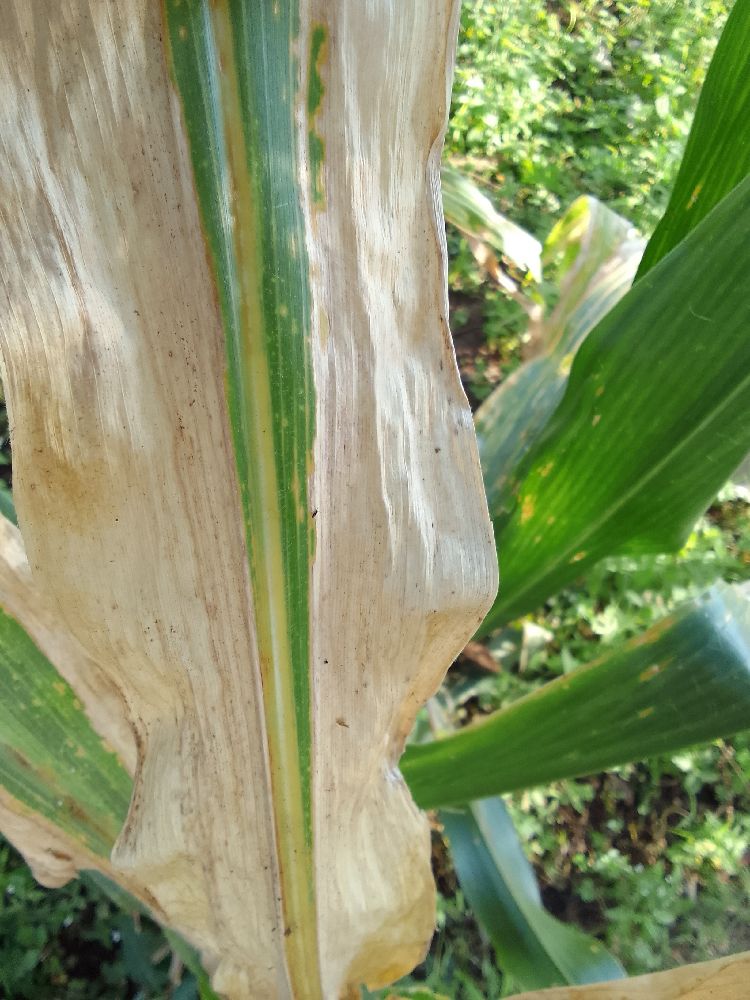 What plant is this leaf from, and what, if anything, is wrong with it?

maize, maize lethal necrosis
